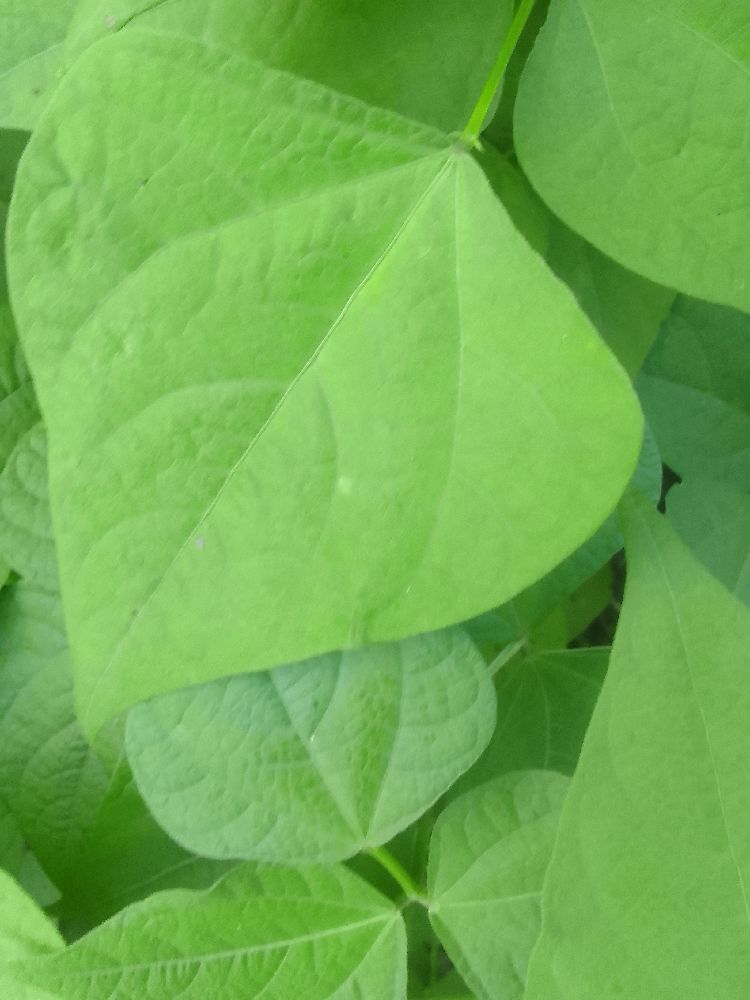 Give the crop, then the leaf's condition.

common bean, healthy
